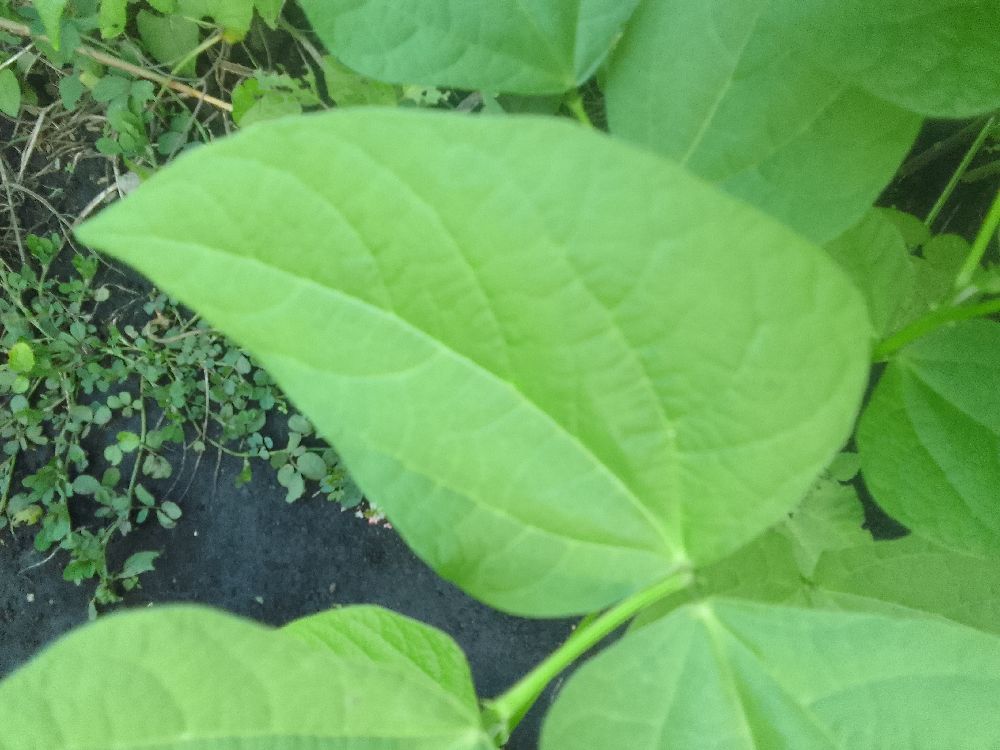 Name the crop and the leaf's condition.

common bean, healthy
